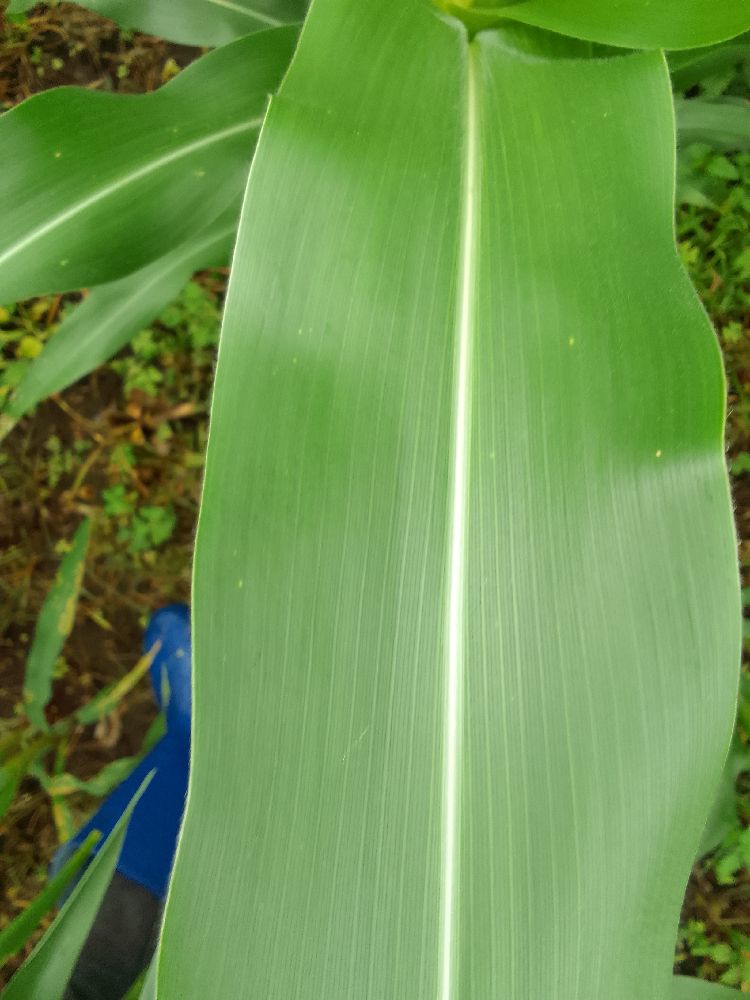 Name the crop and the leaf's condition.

maize, healthy
